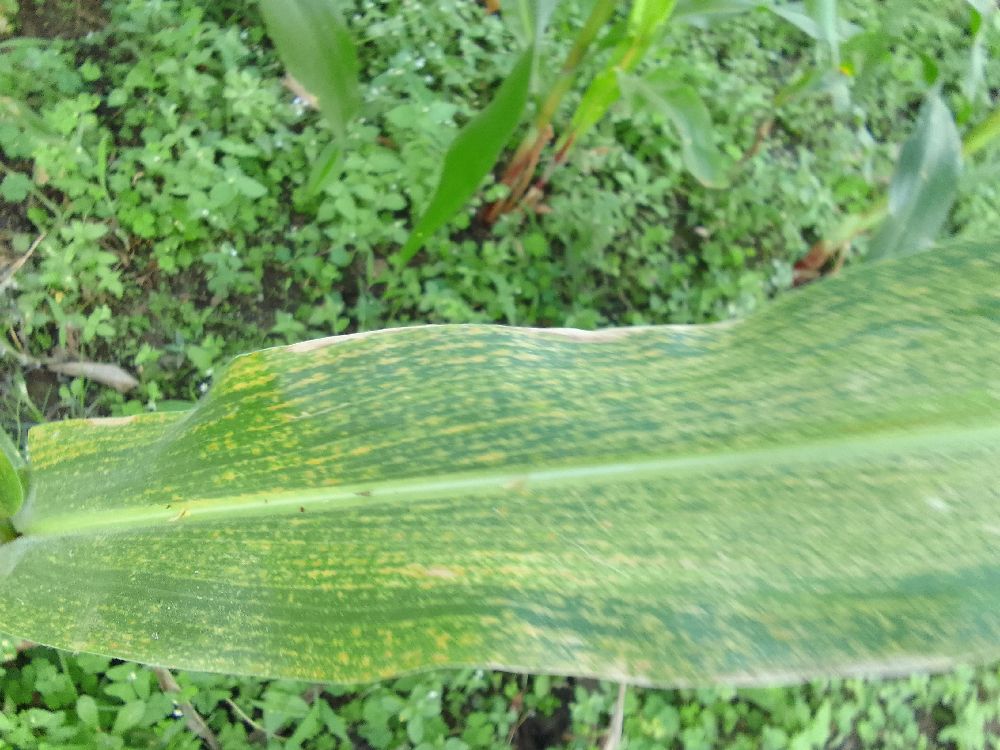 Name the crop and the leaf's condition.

maize, maize lethal necrosis
